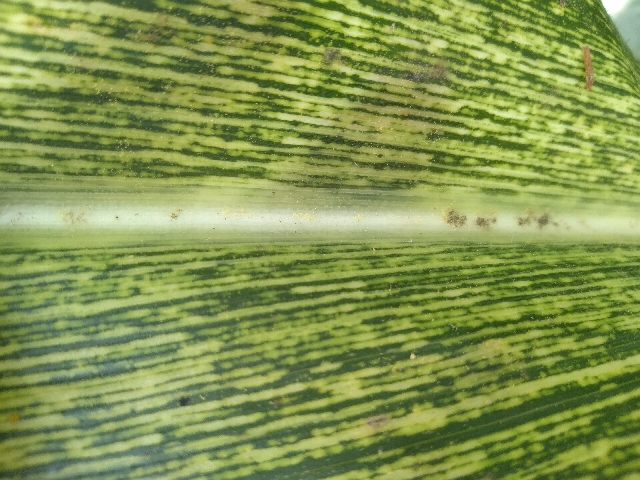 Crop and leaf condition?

maize, maize streak virus
